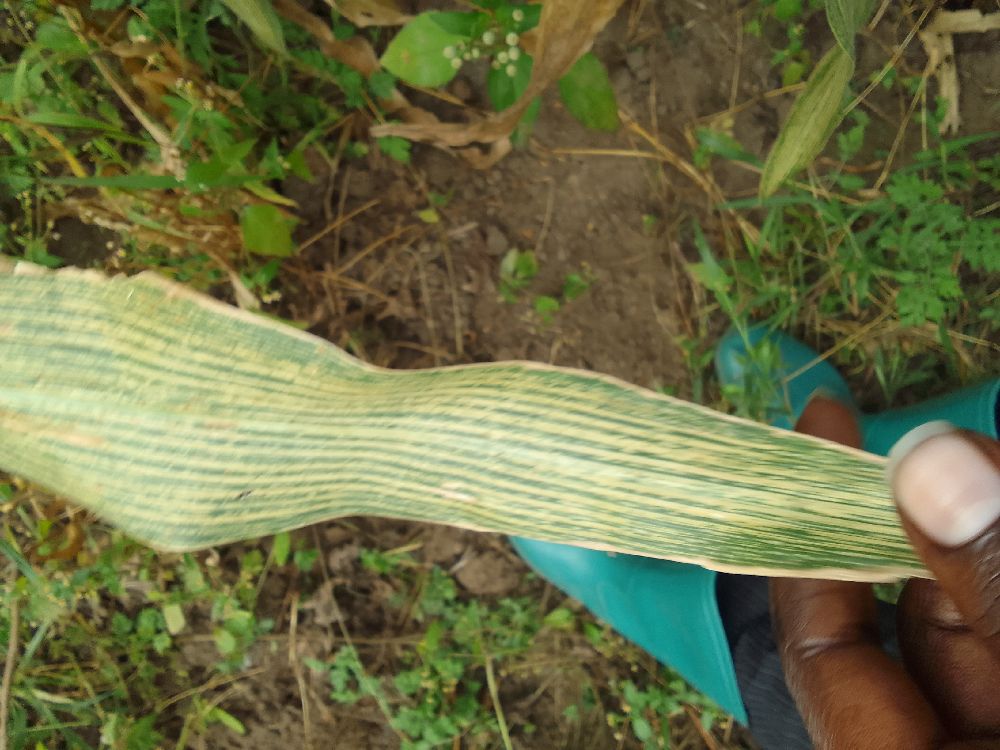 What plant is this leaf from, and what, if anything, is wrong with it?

maize, maize streak virus
